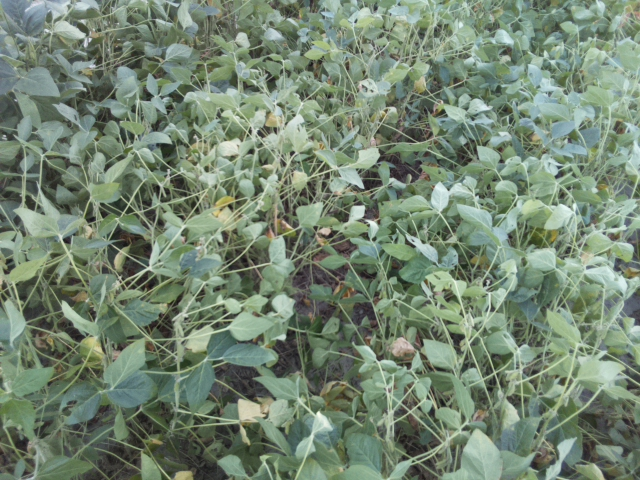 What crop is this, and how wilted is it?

soybean, moderate turgor loss in upper canopy
